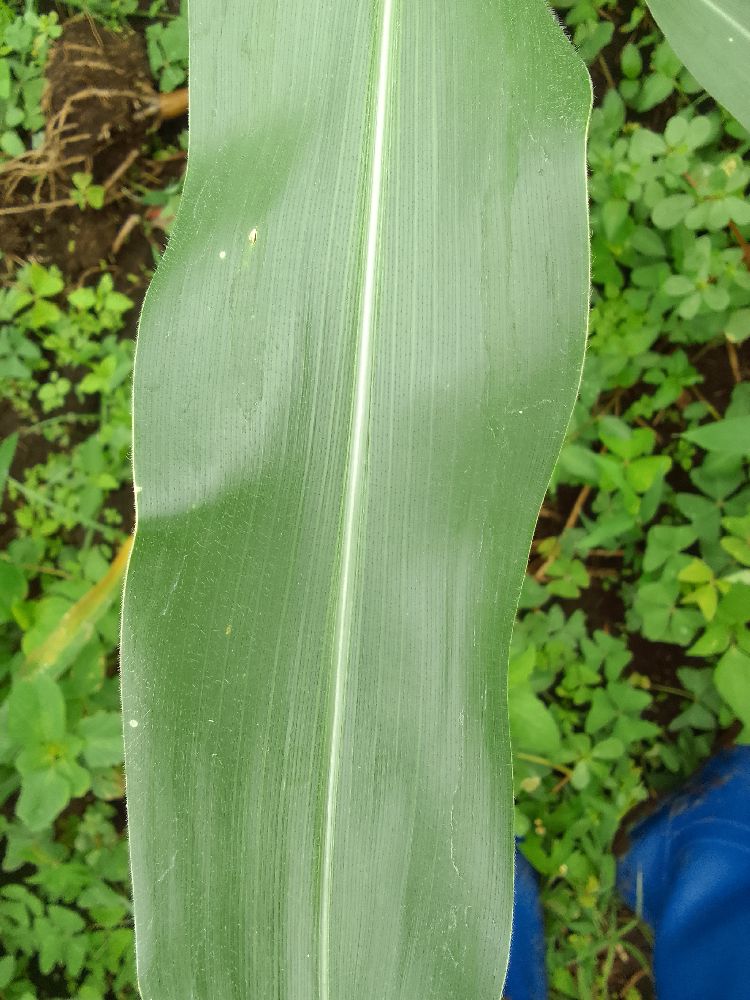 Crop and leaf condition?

maize, healthy
